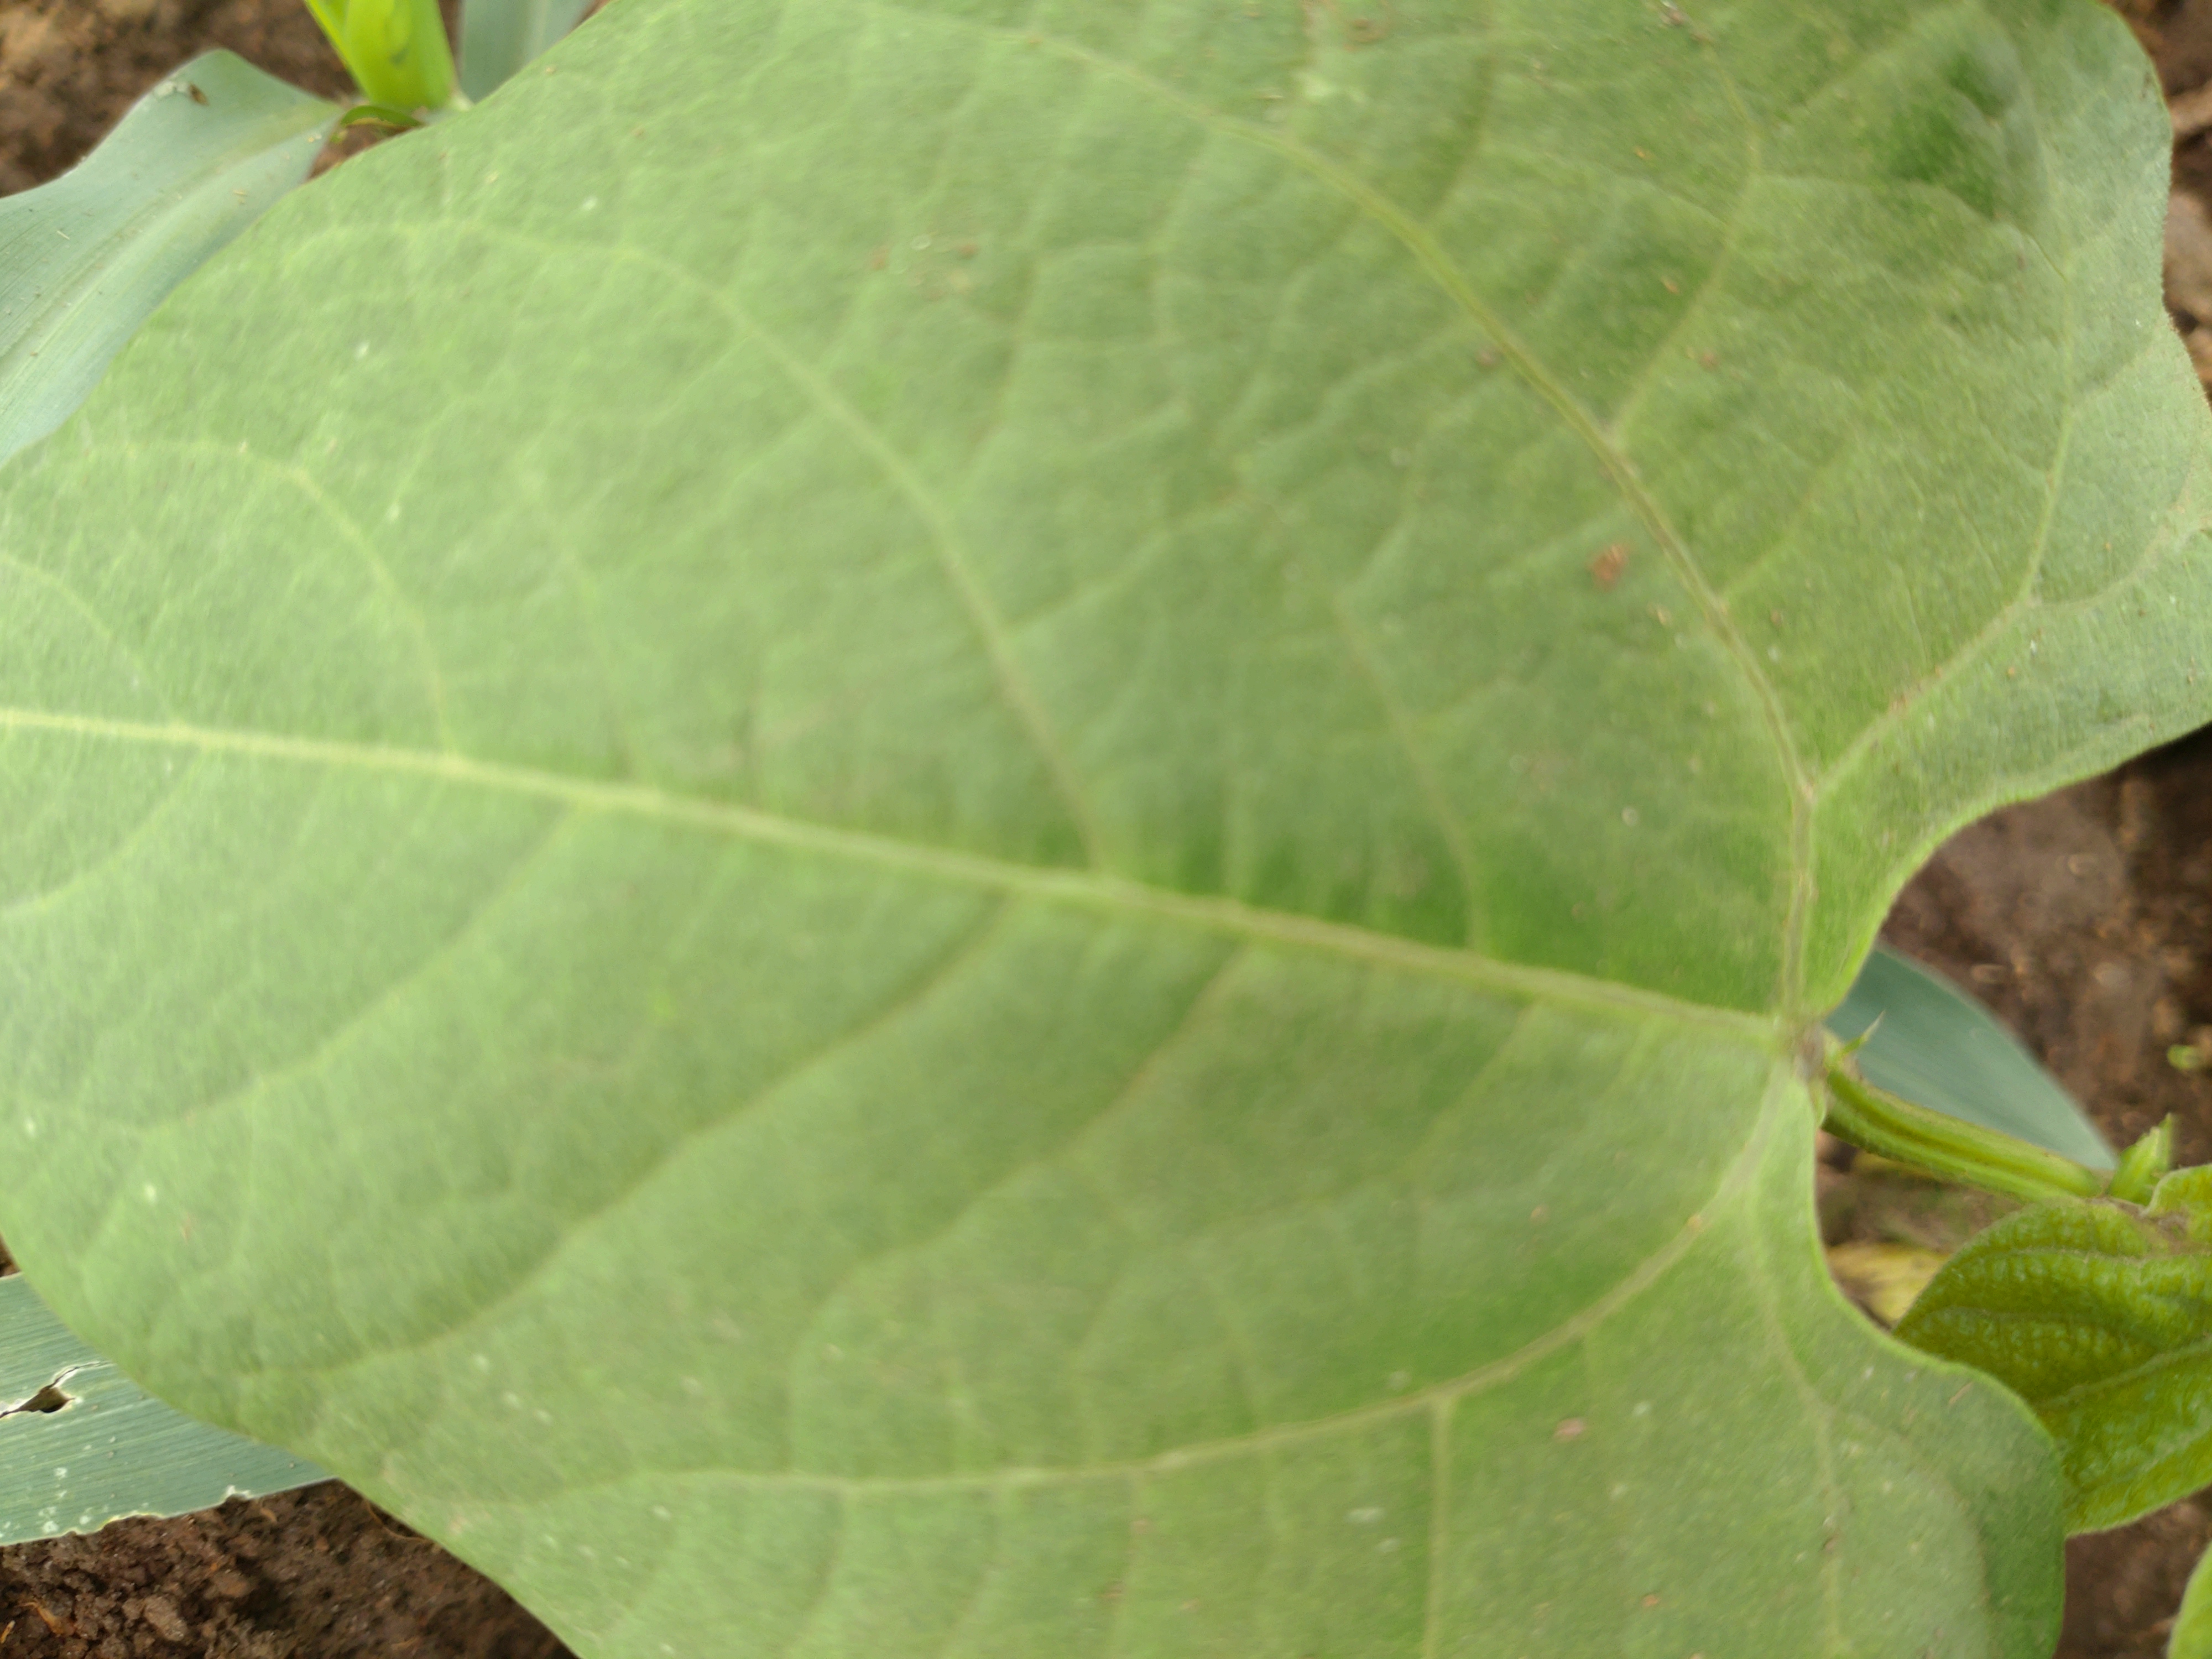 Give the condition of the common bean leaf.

healthy
